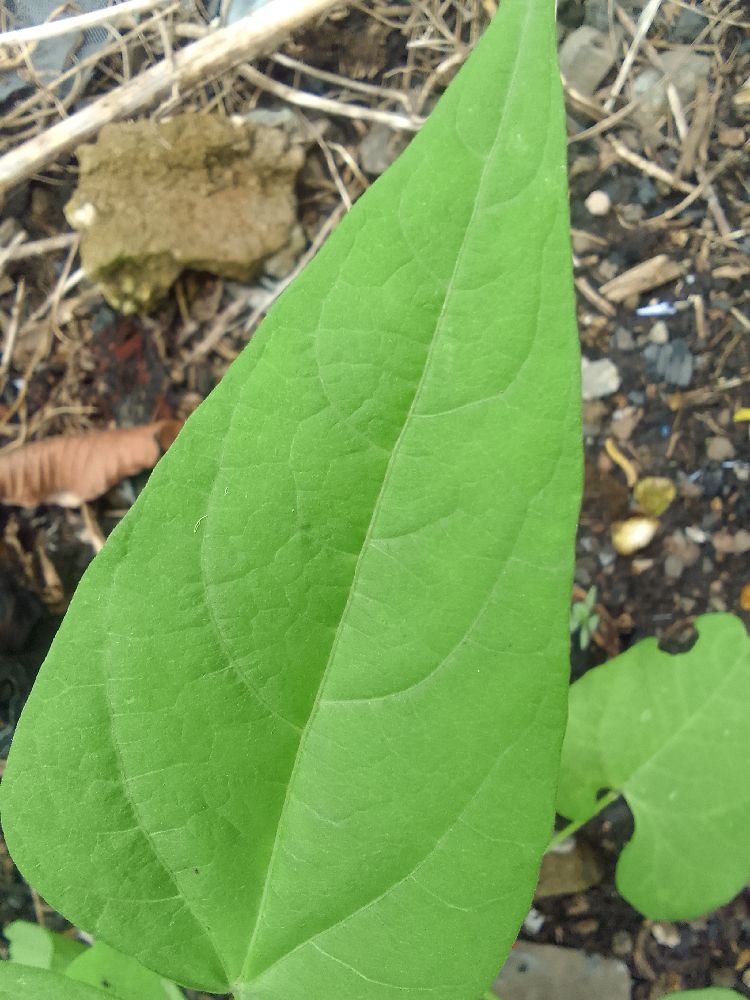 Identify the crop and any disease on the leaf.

common bean, healthy
